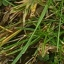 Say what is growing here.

grass
